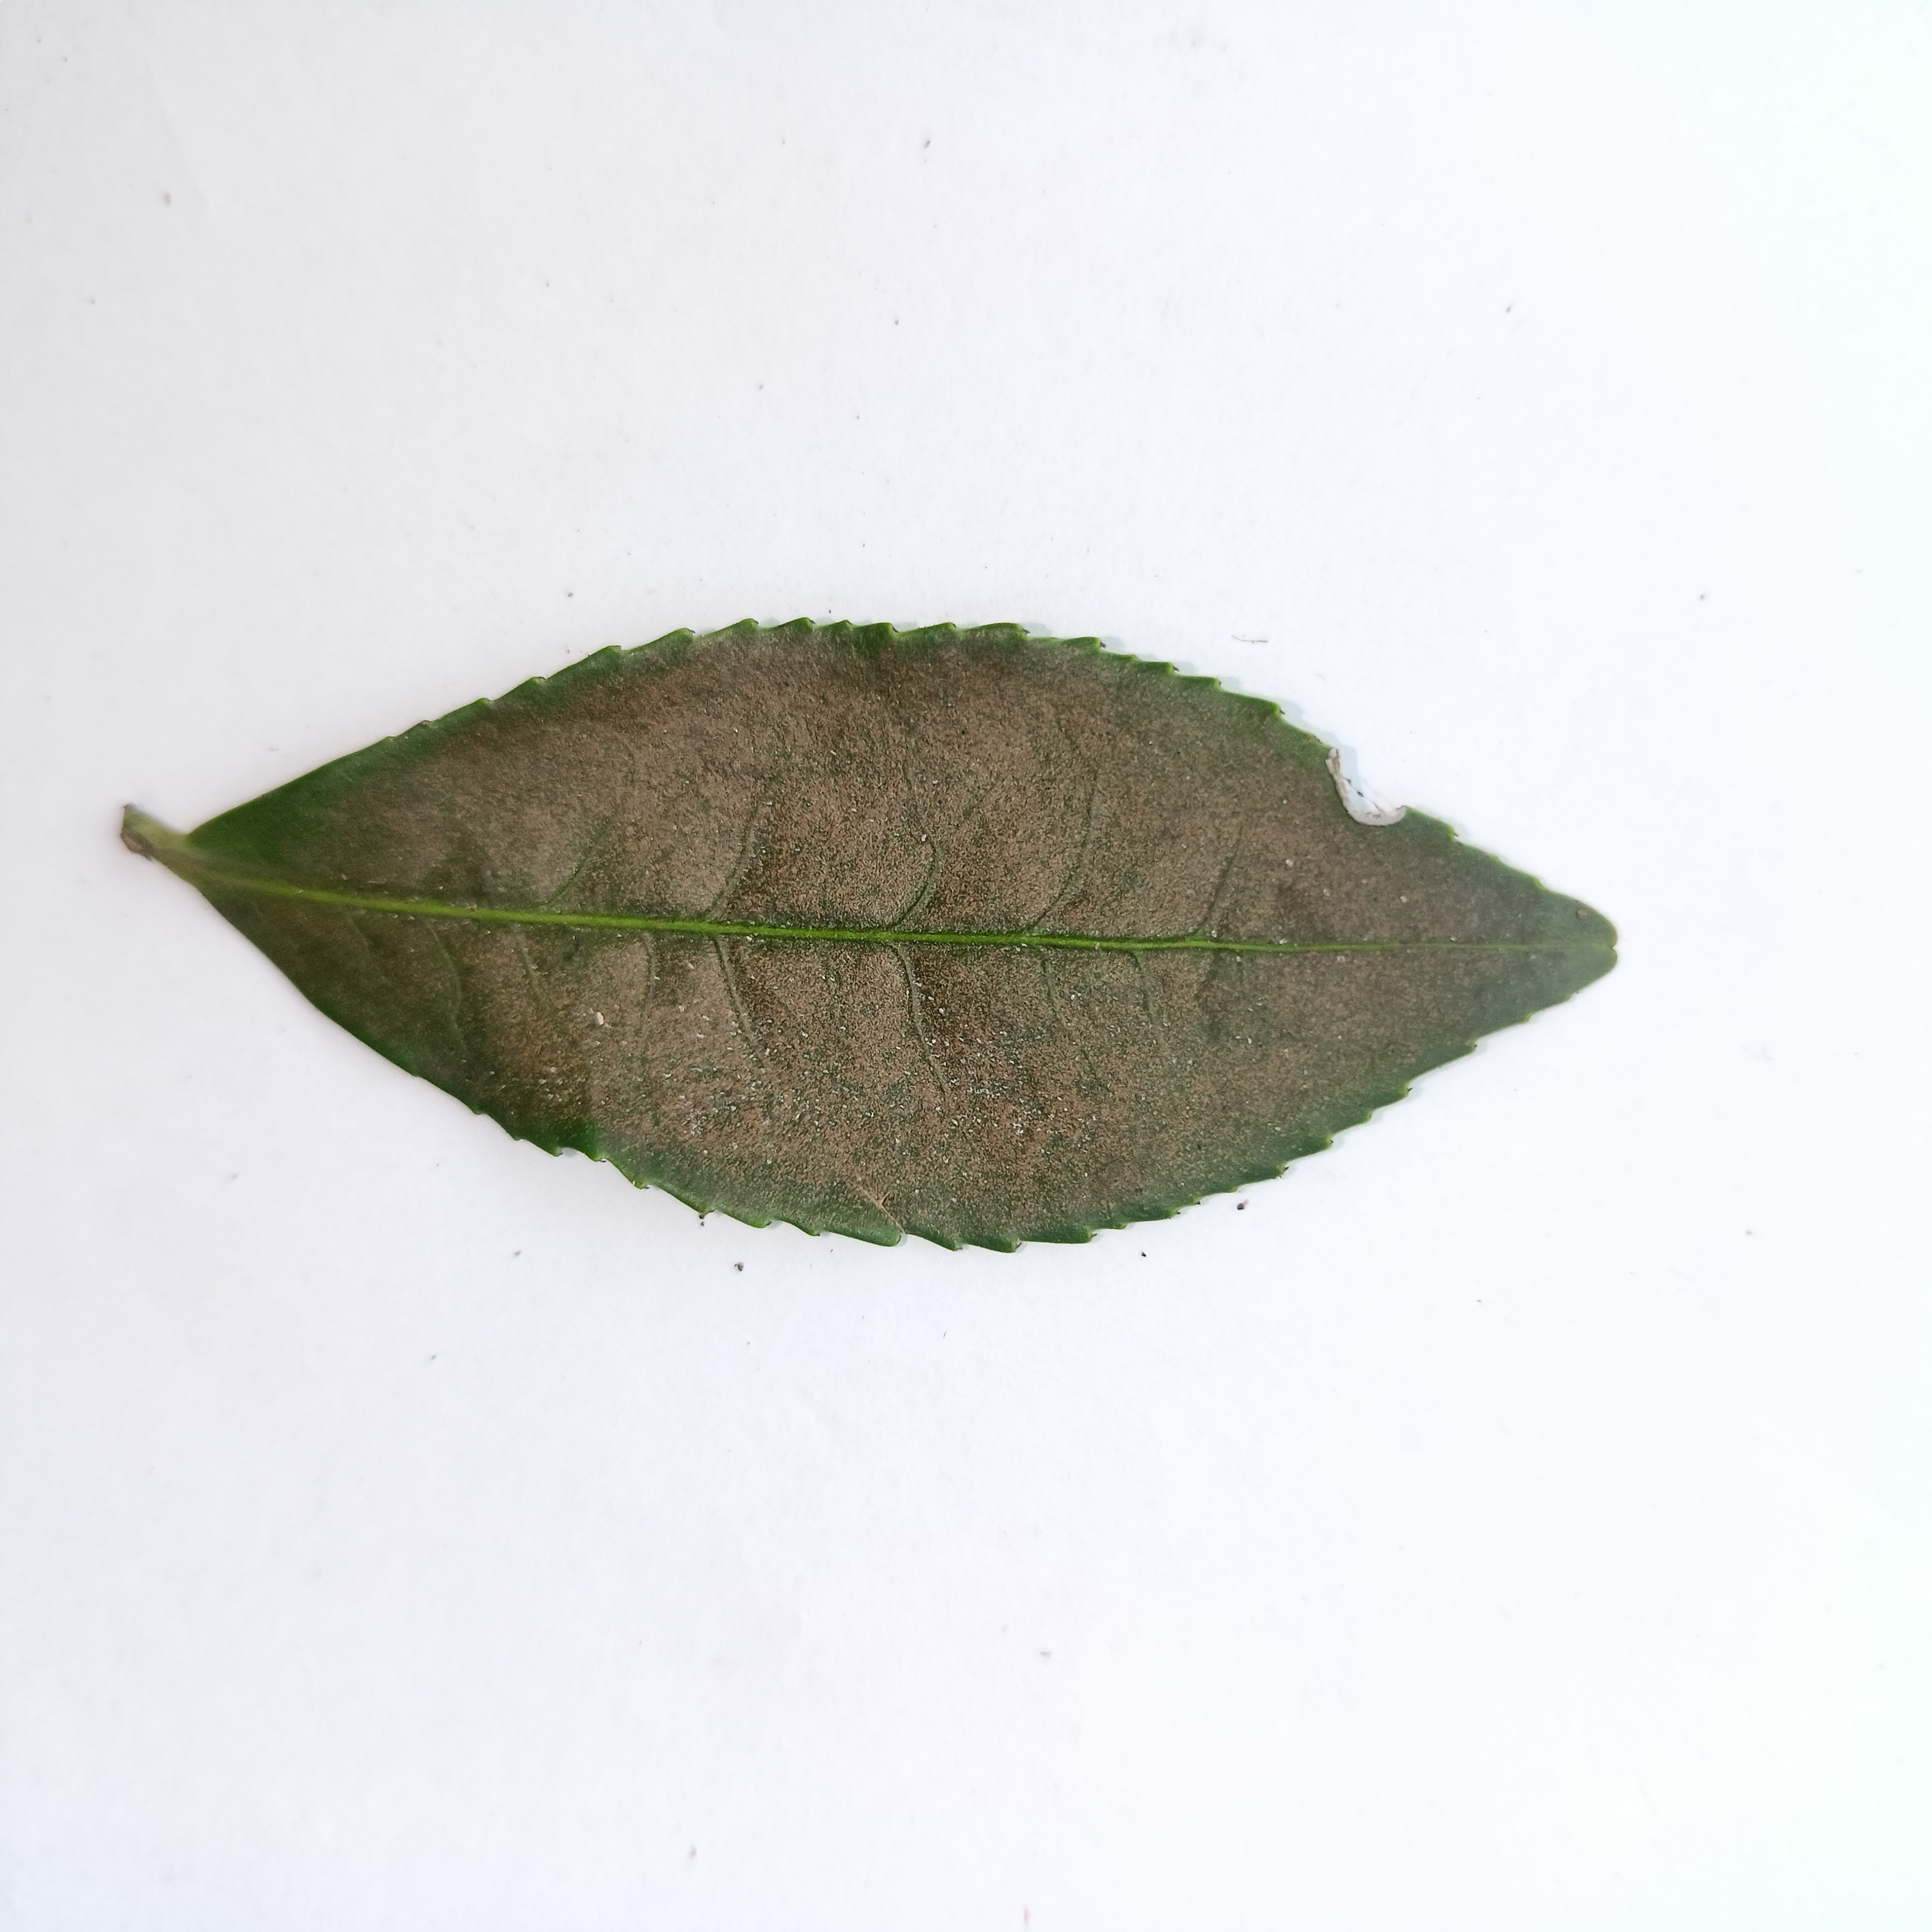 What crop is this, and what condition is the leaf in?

tea, red rust
